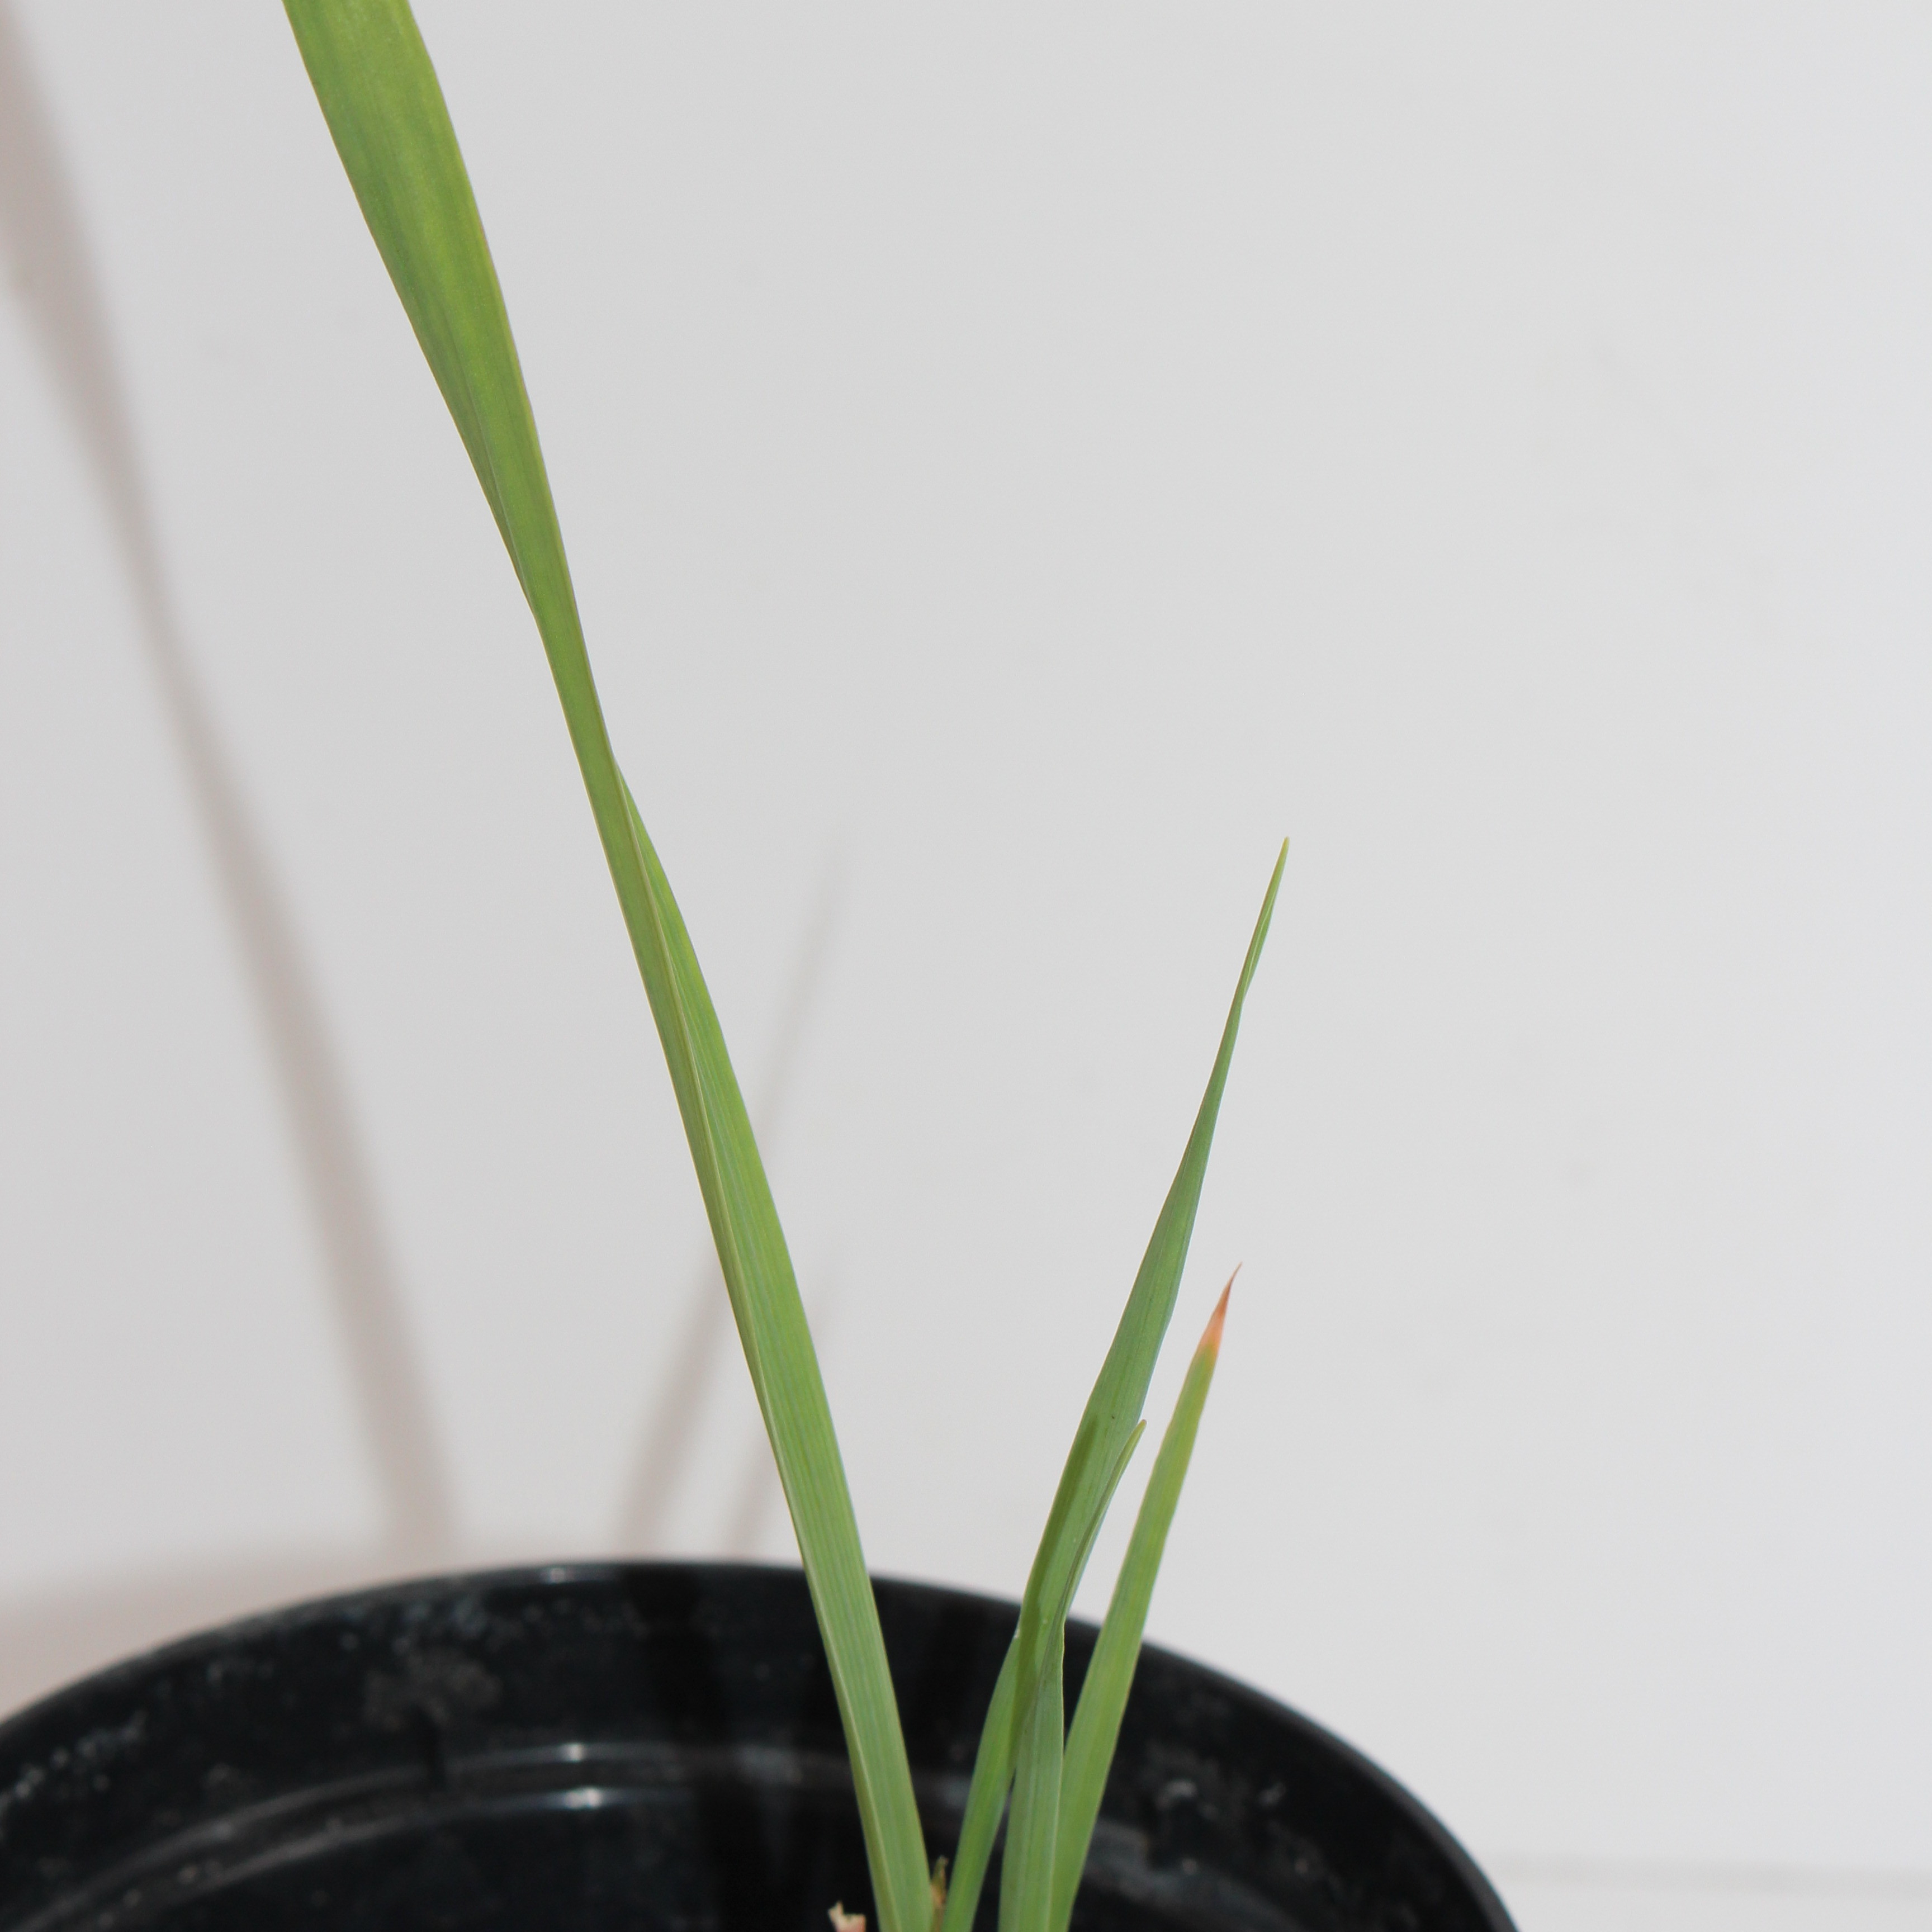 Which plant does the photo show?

Avena sterilis
